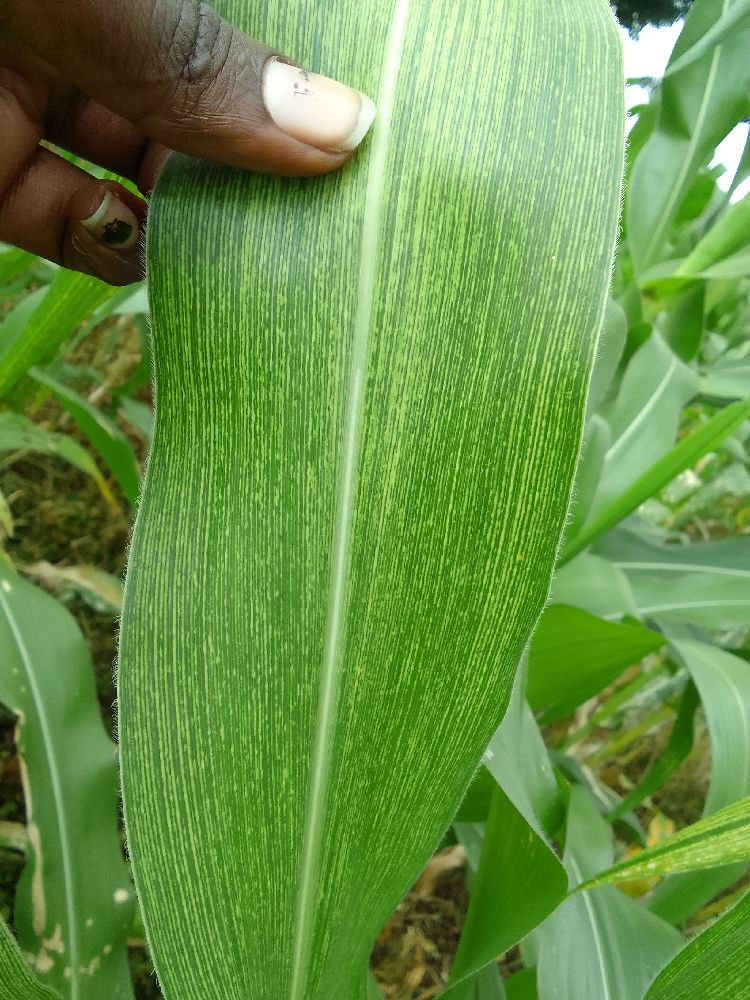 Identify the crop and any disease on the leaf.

maize, maize streak virus
